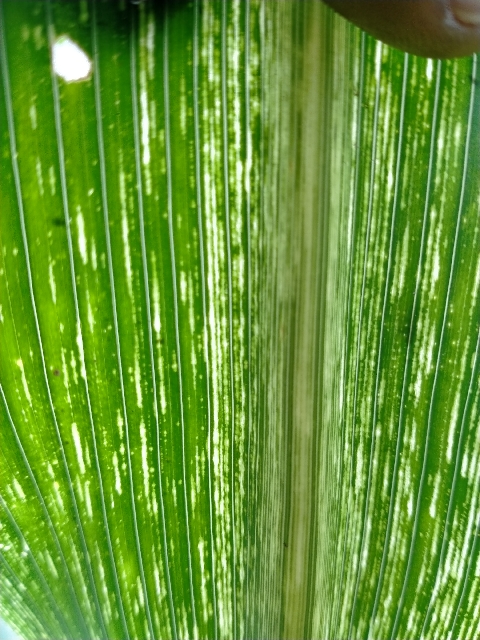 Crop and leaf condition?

maize, maize streak virus
